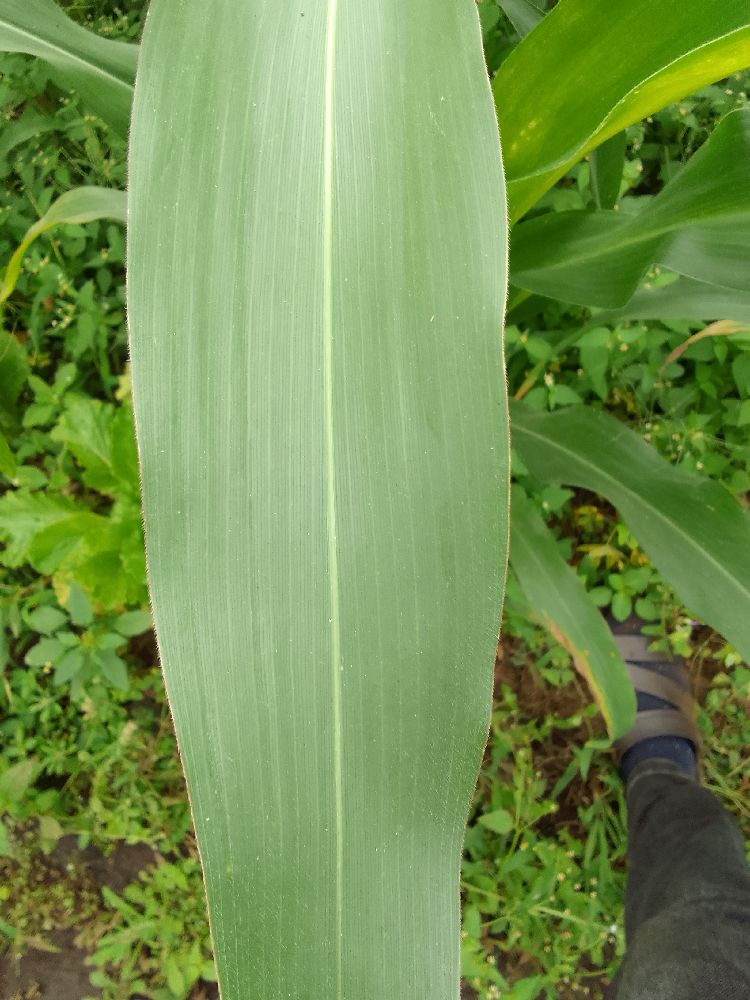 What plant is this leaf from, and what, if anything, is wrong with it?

maize, healthy
